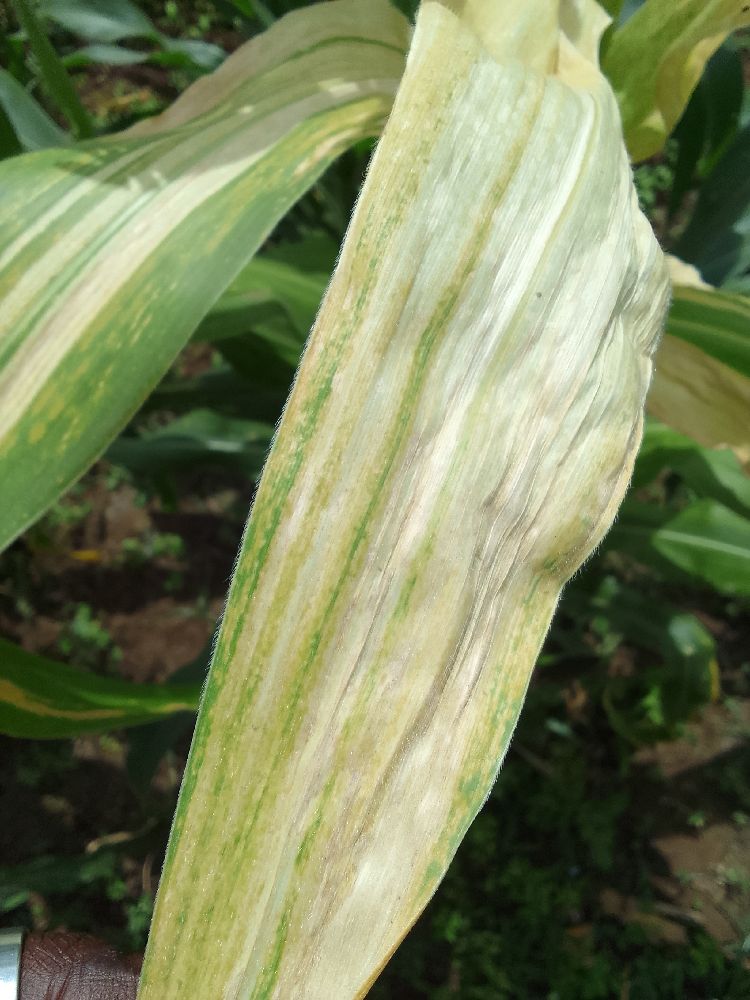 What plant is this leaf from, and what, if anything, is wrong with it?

maize, maize lethal necrosis
